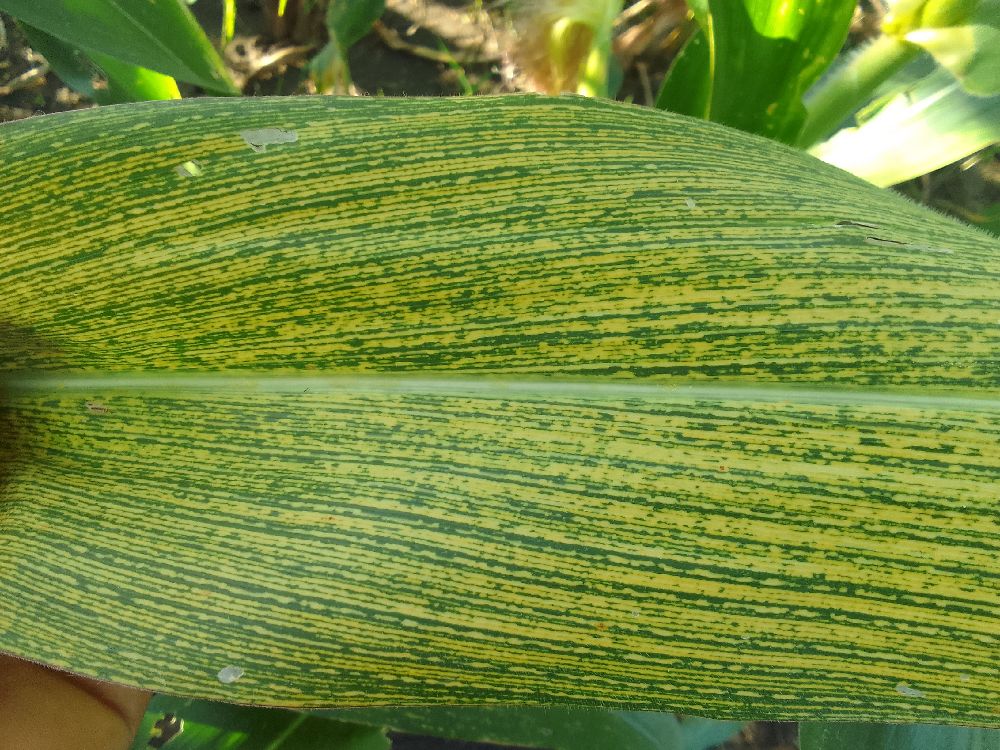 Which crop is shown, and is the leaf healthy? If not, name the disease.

maize, maize streak virus
